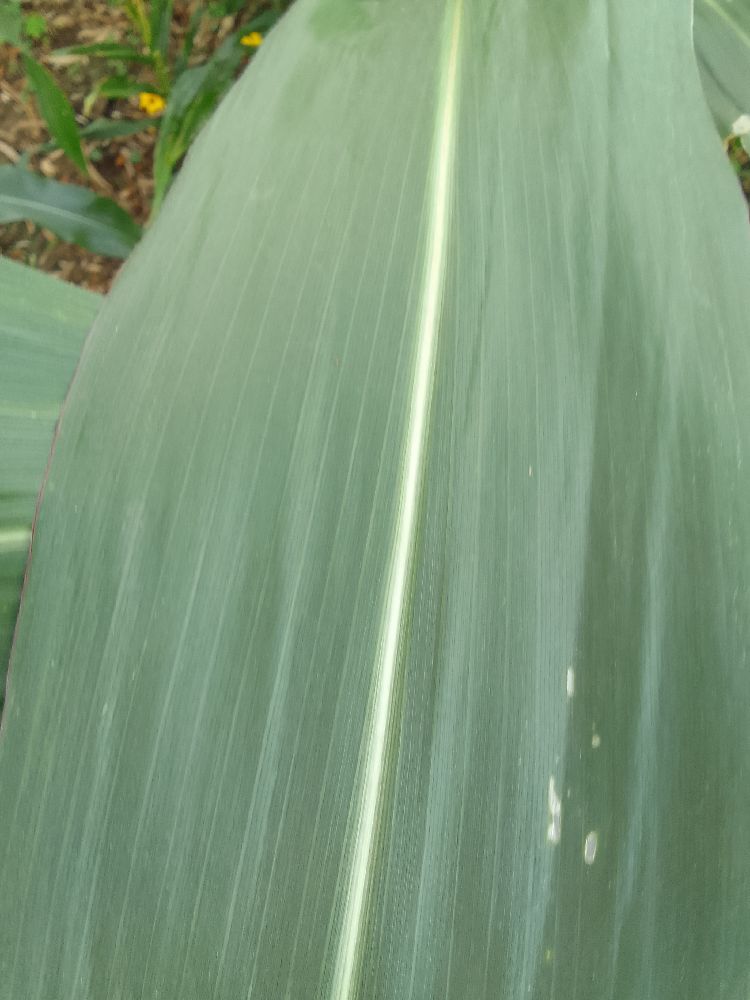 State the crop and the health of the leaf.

maize, healthy
